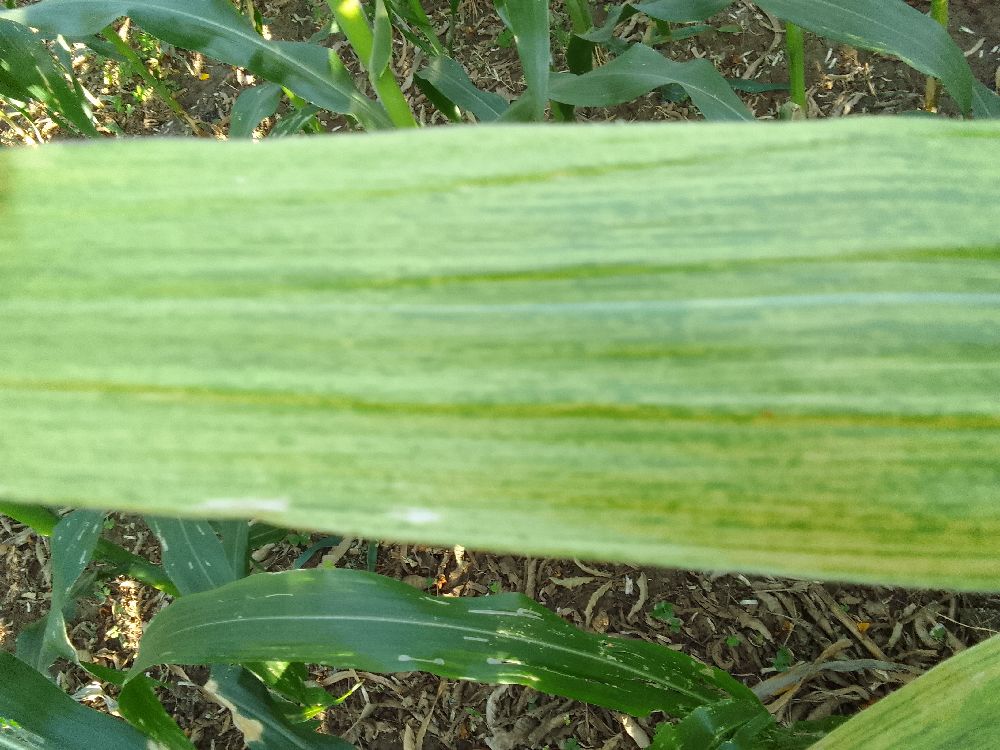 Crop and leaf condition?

maize, maize lethal necrosis
